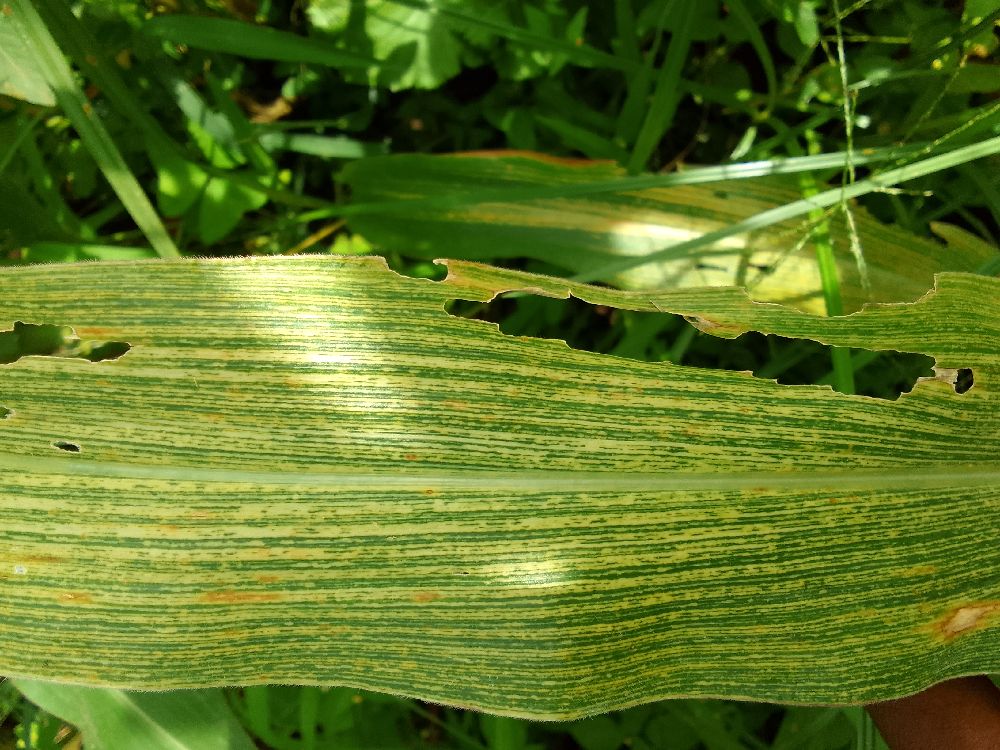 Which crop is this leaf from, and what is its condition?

maize, maize streak virus
